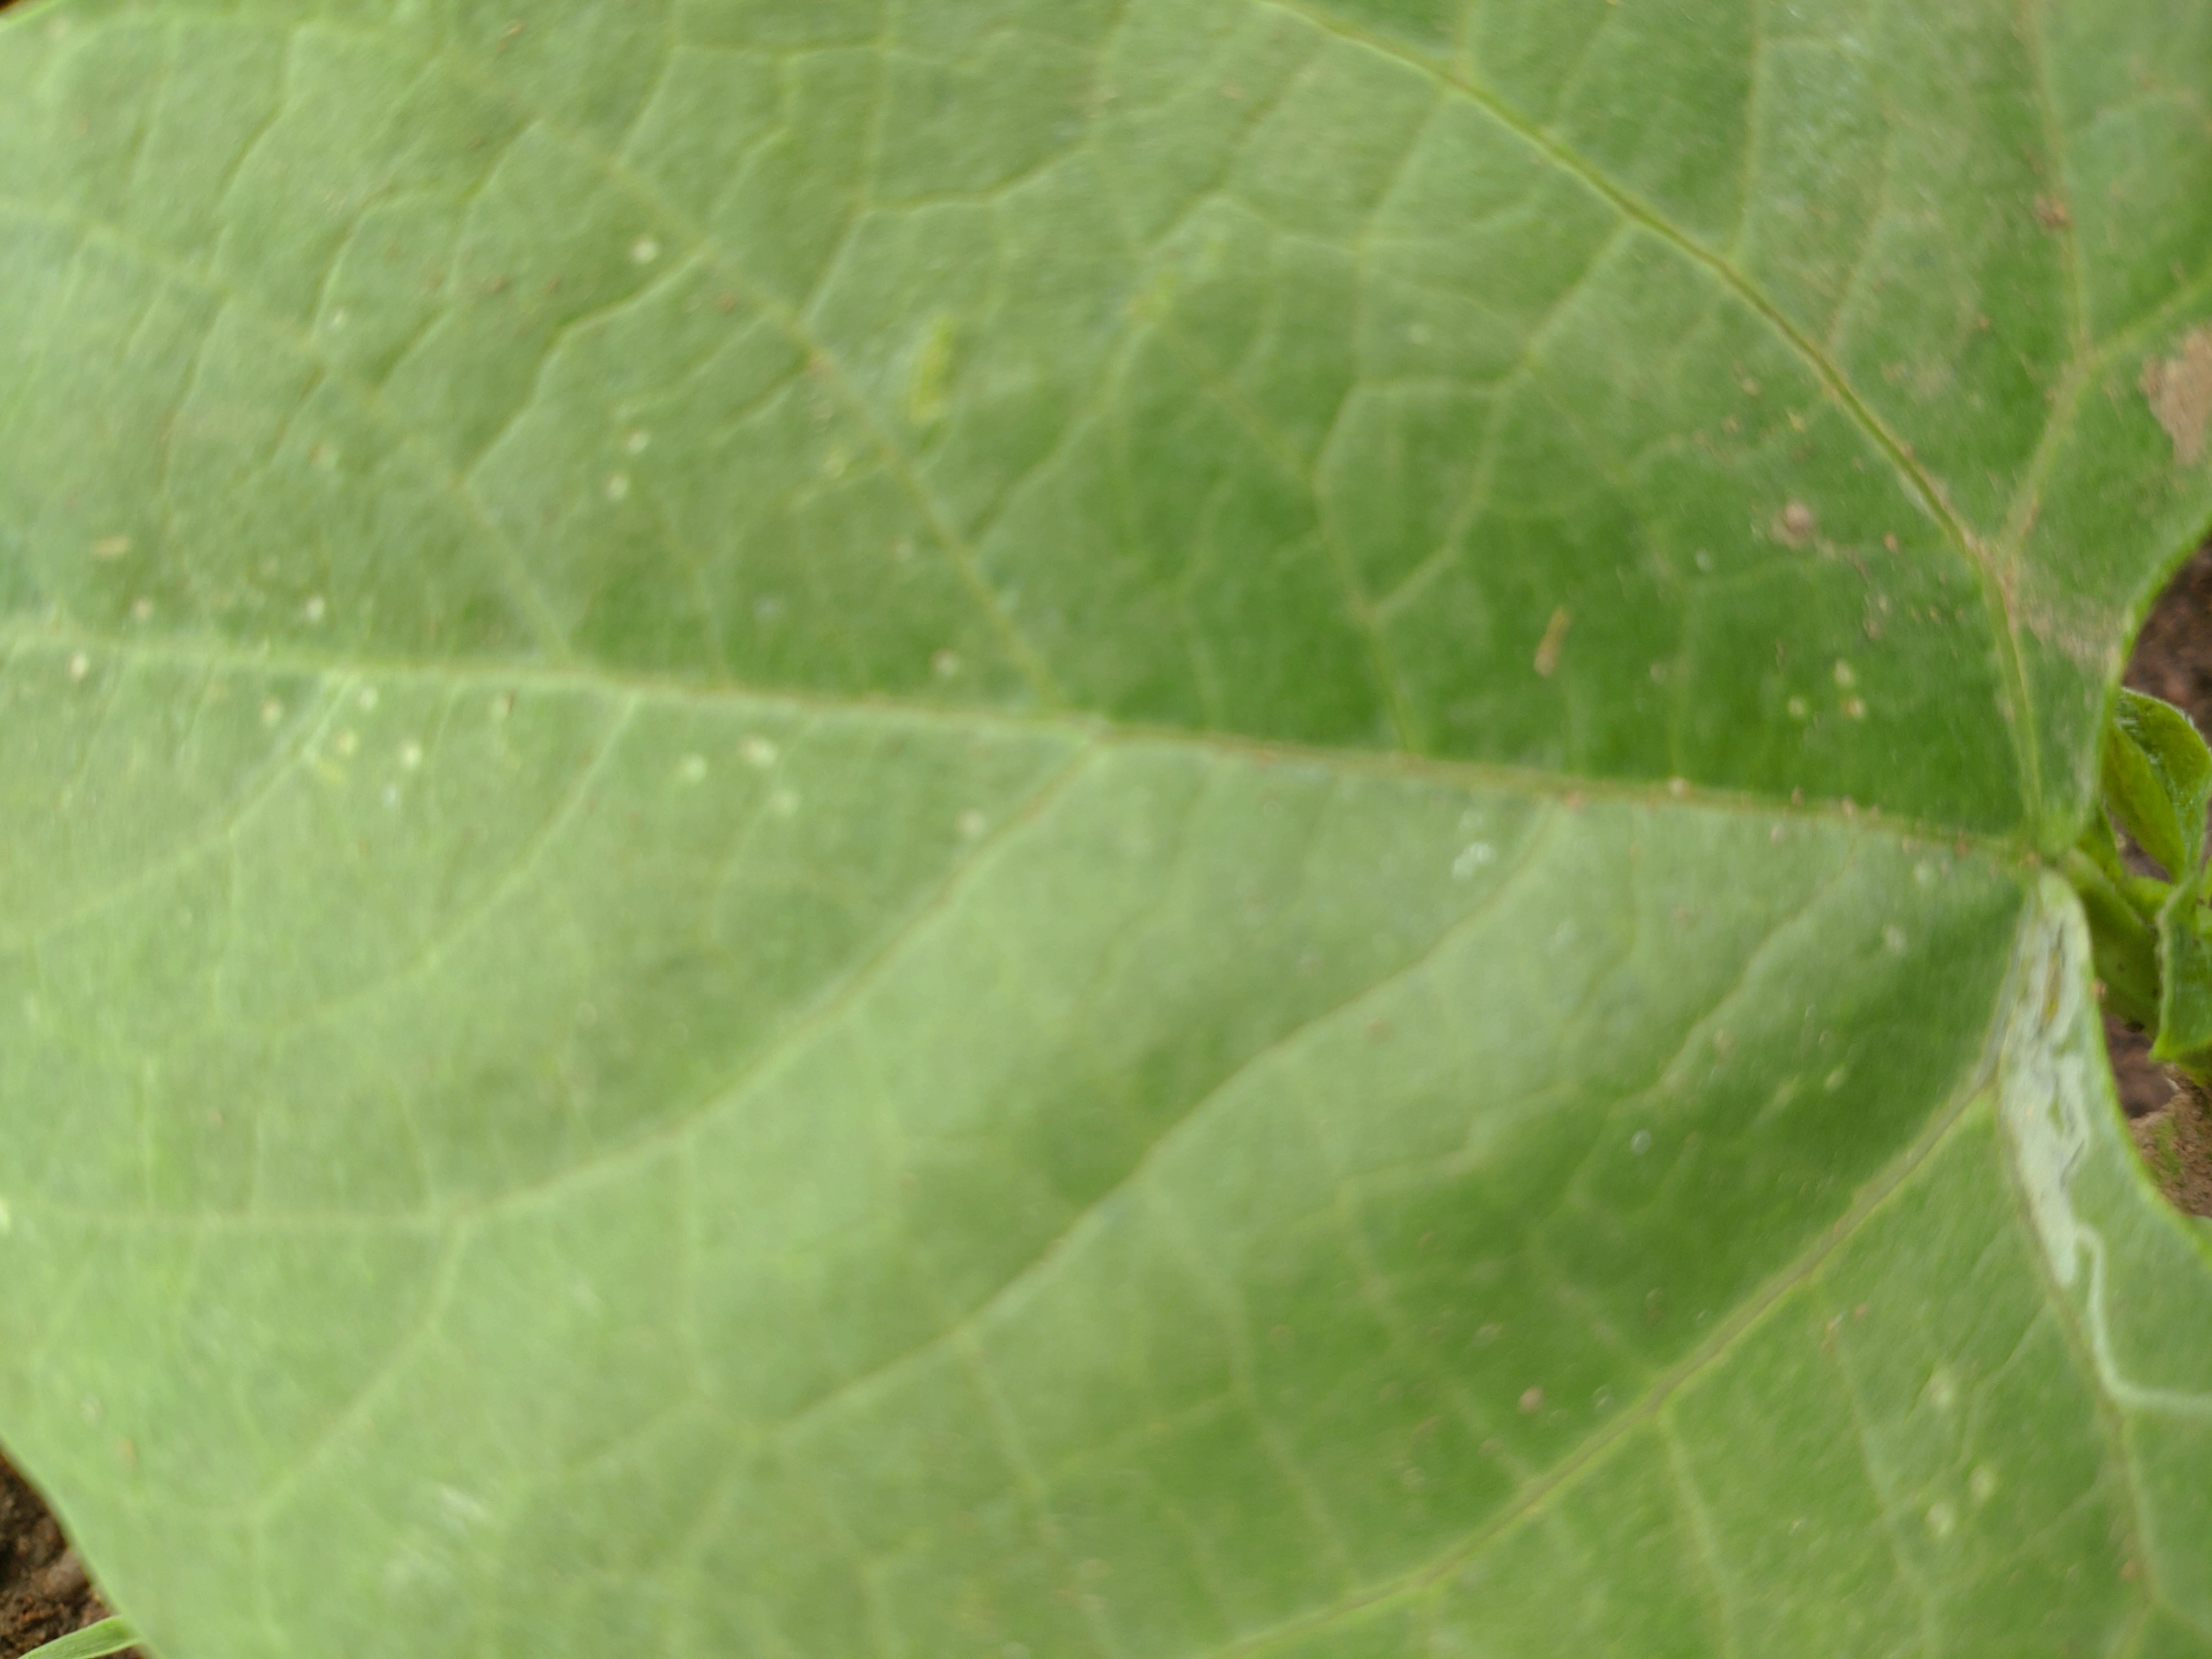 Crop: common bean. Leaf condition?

healthy
